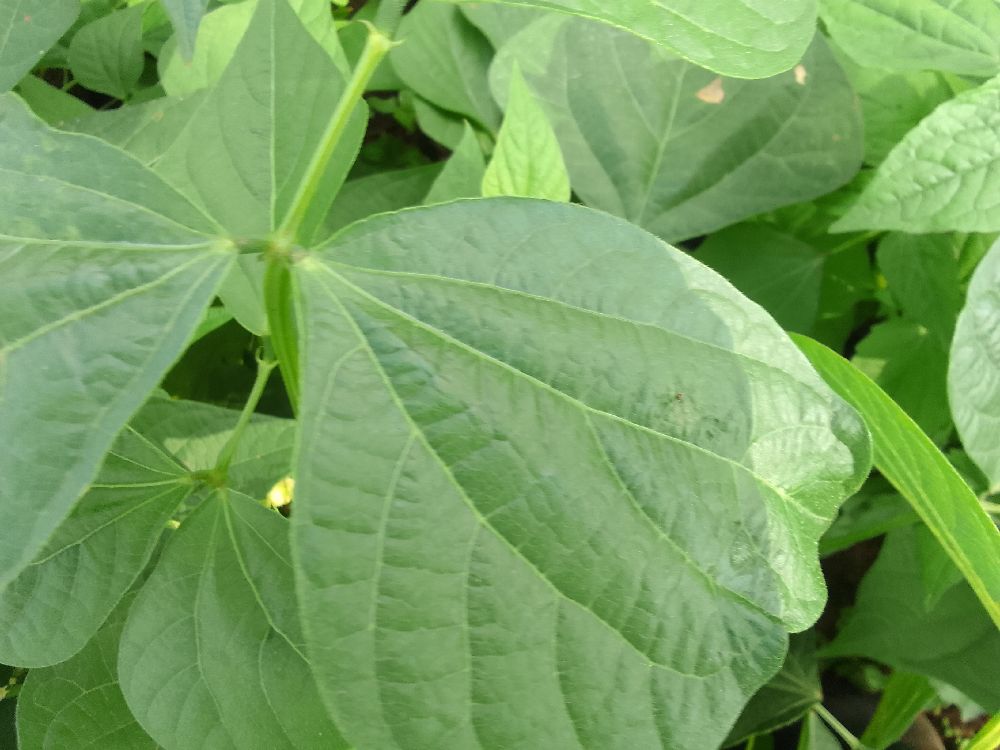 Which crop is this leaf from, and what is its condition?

common bean, healthy
